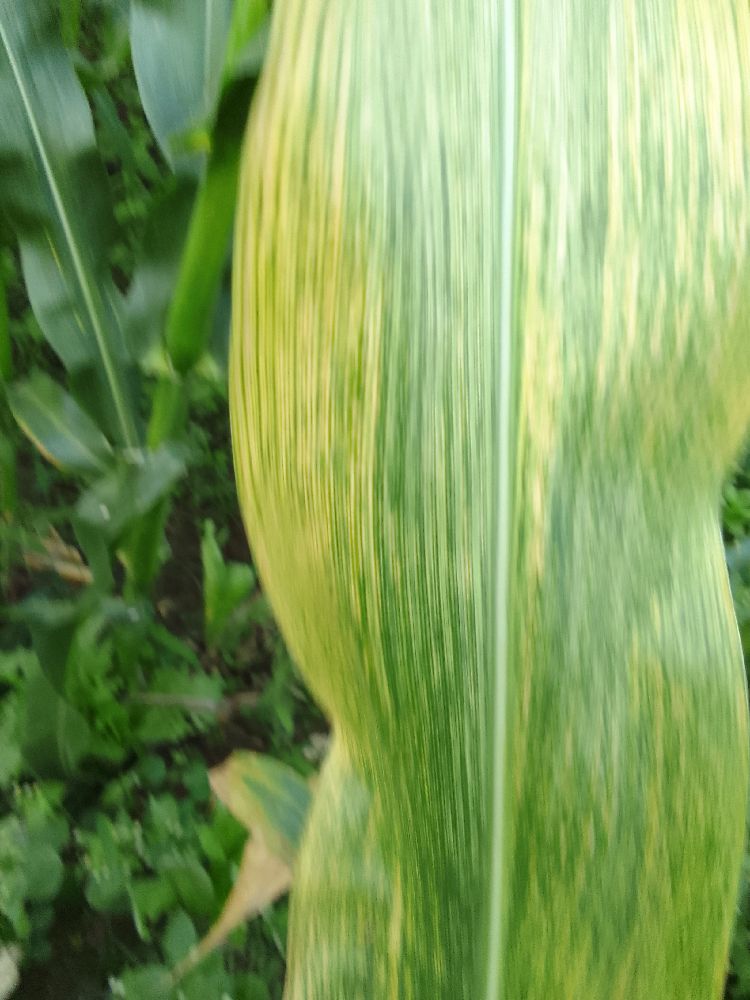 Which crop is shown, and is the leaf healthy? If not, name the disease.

maize, maize lethal necrosis
